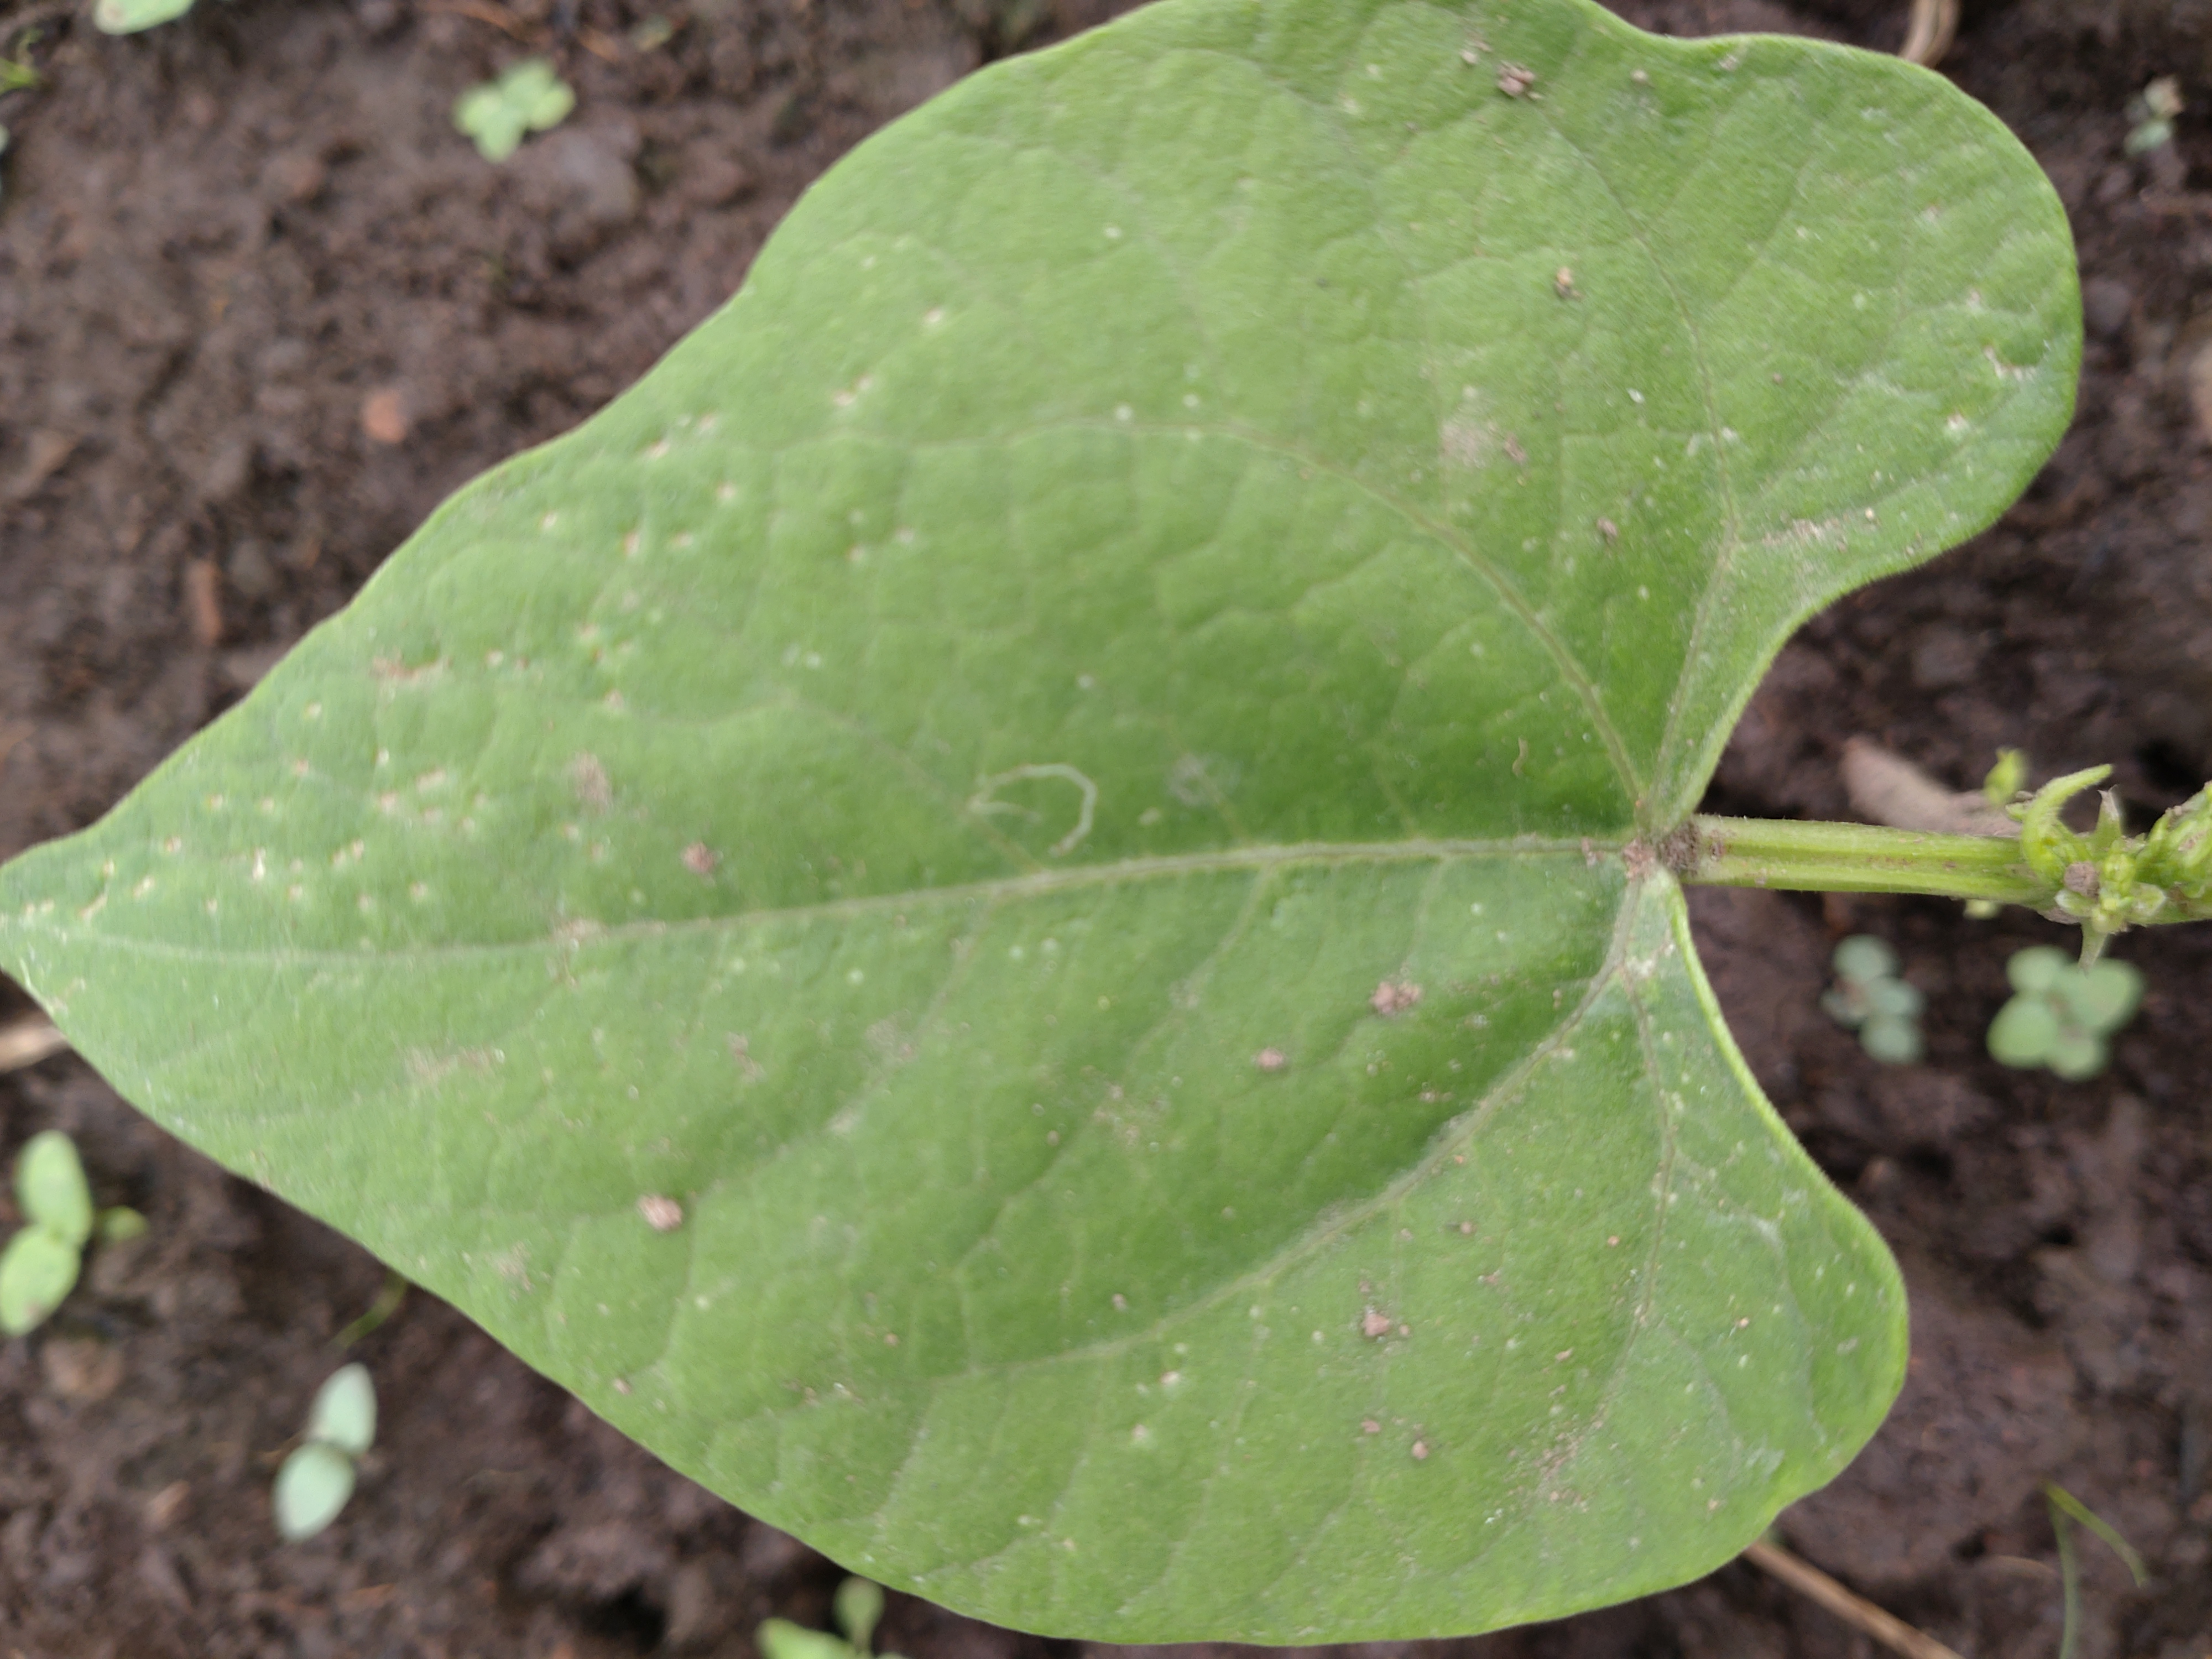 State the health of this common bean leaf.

healthy
